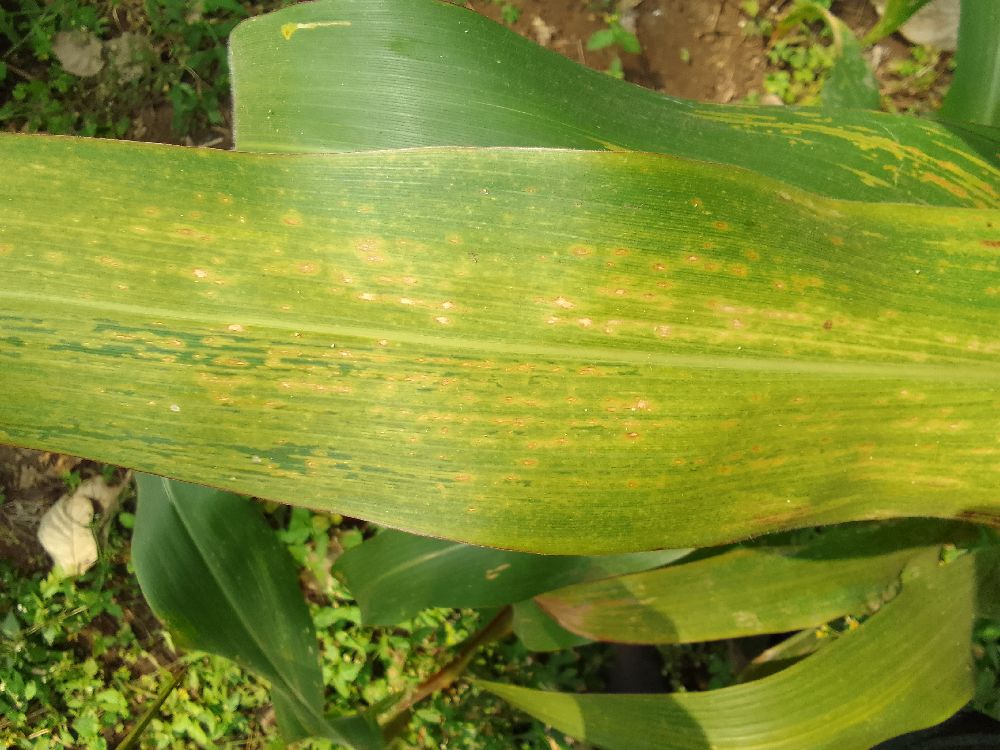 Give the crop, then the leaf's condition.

maize, maize lethal necrosis
